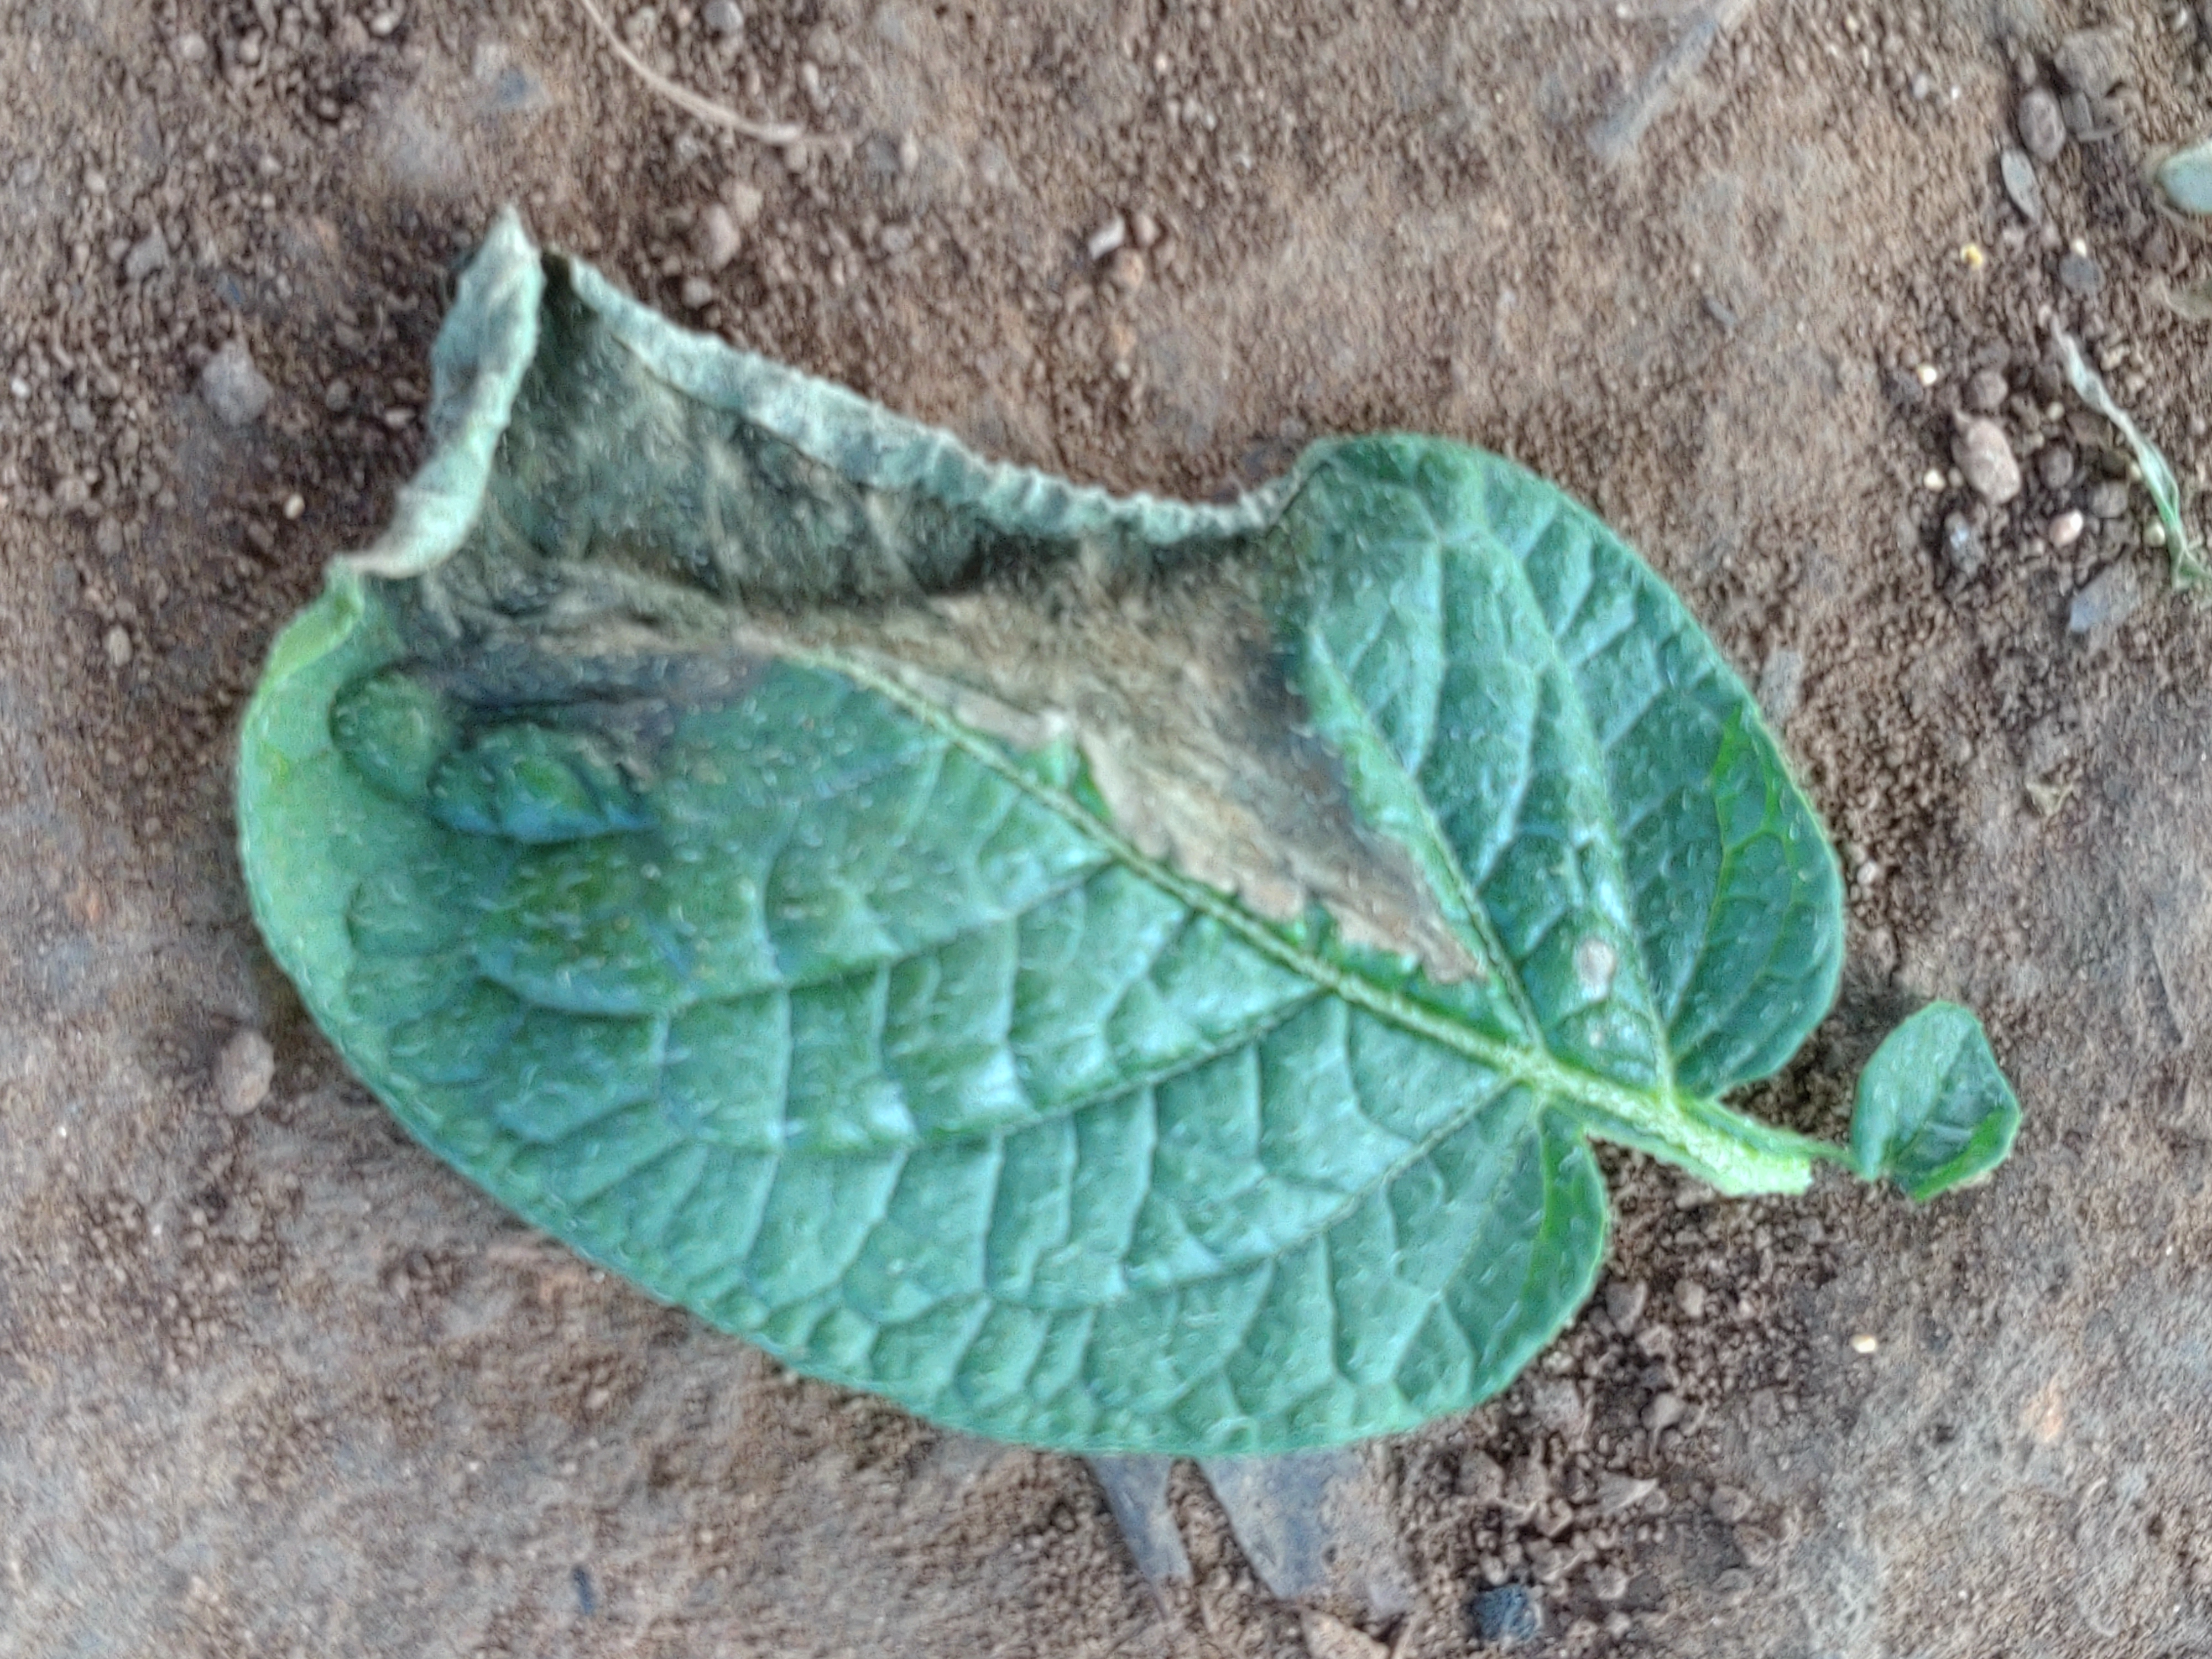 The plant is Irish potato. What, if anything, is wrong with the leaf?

early blight
